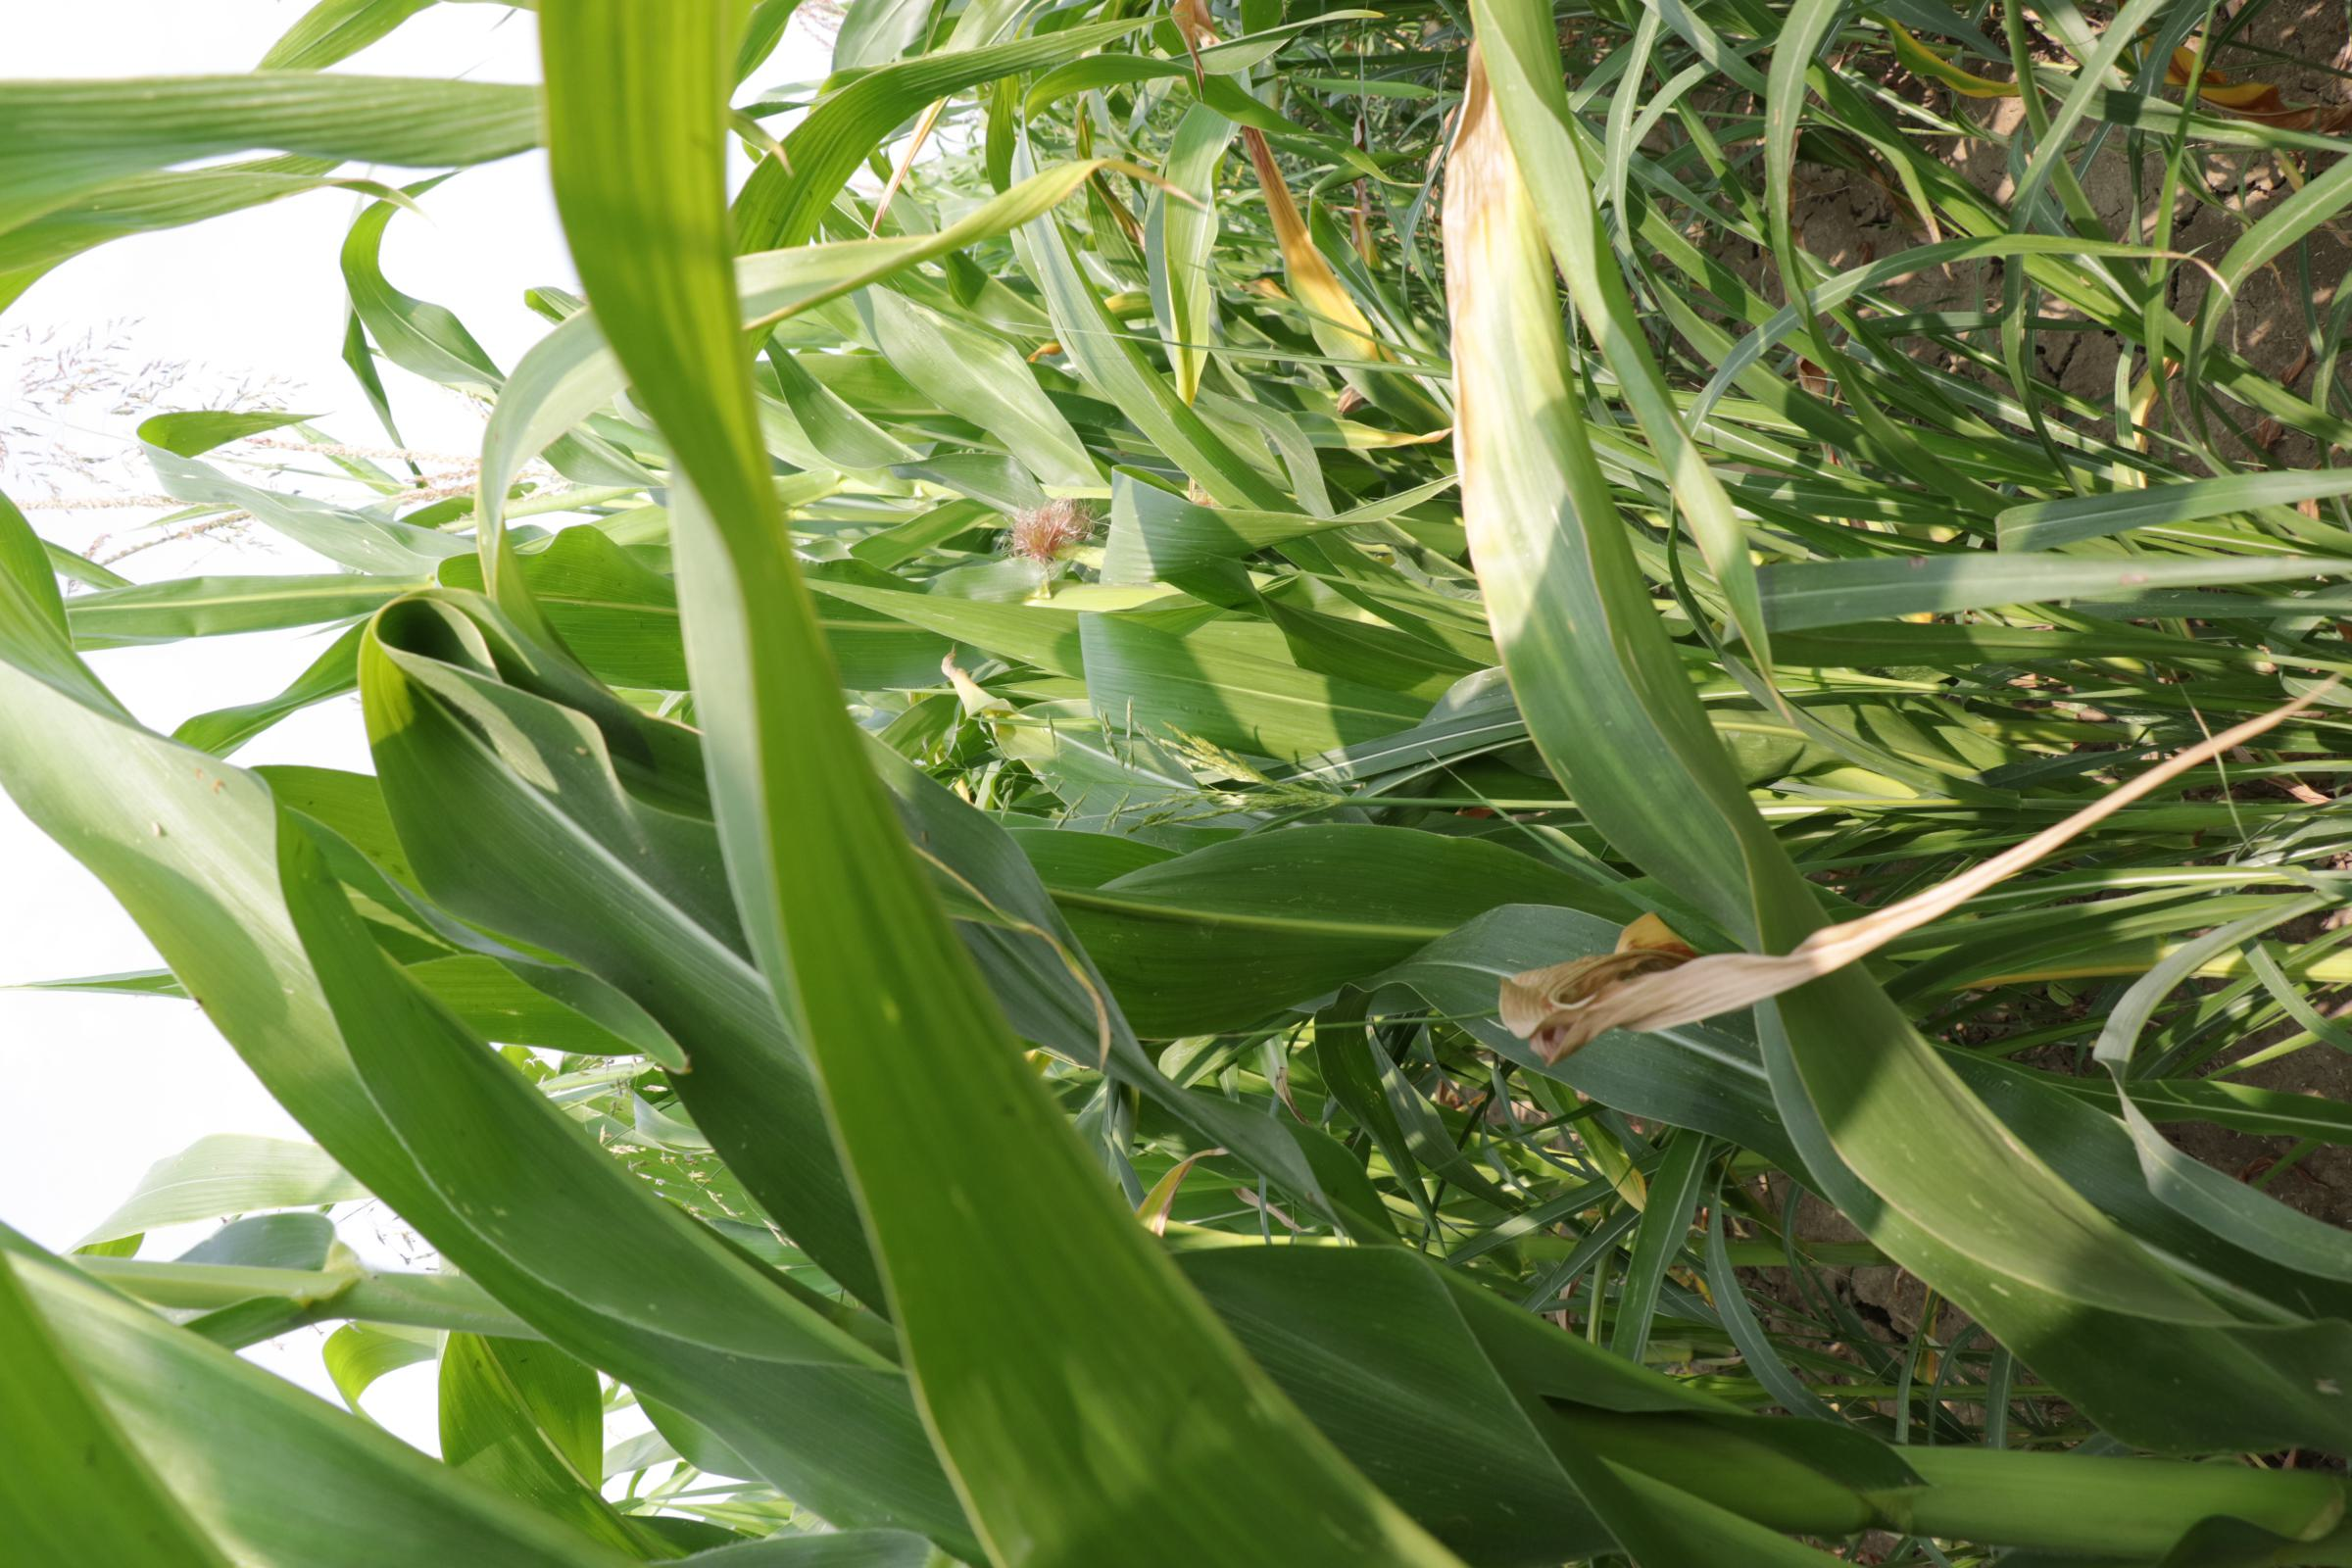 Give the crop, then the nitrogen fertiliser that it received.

maize, full nitrogen fertilisation
